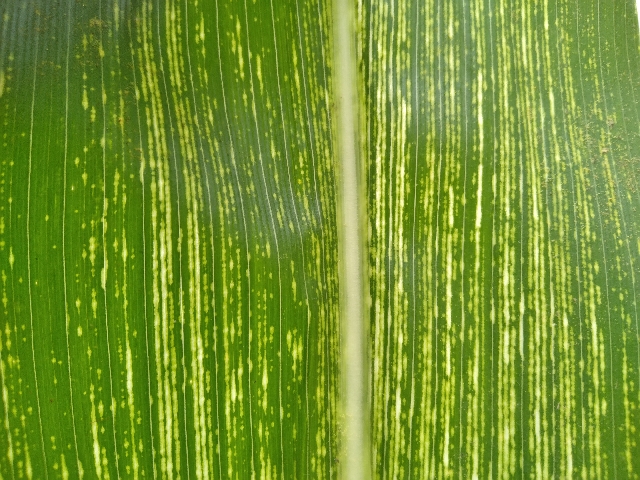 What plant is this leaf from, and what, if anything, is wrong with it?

maize, maize streak virus
